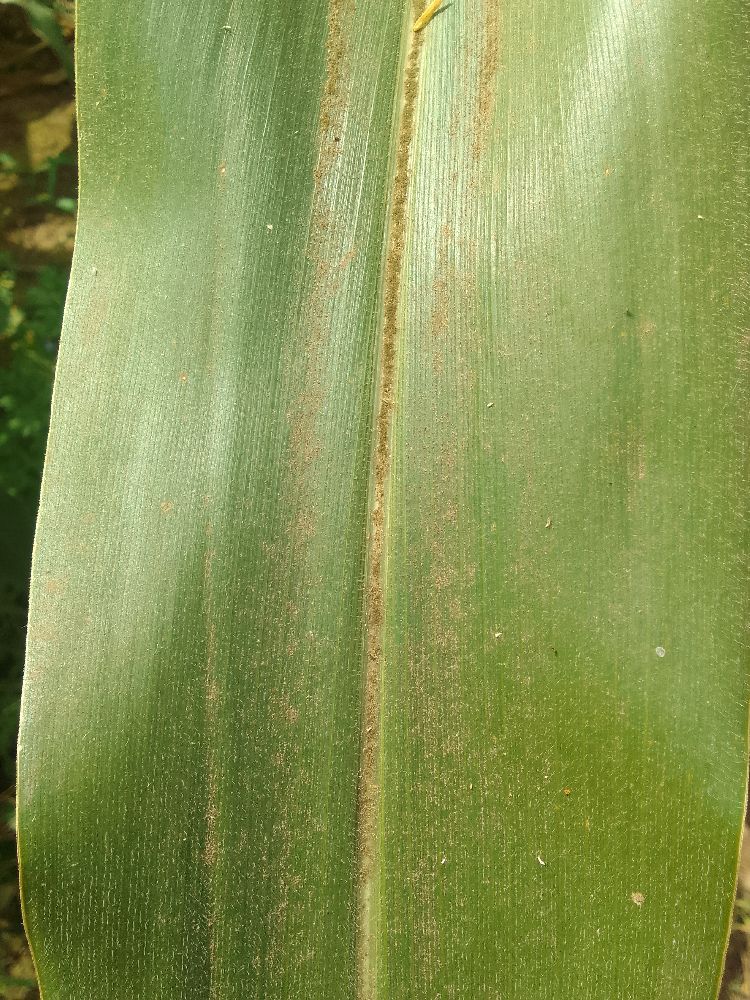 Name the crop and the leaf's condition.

maize, healthy
